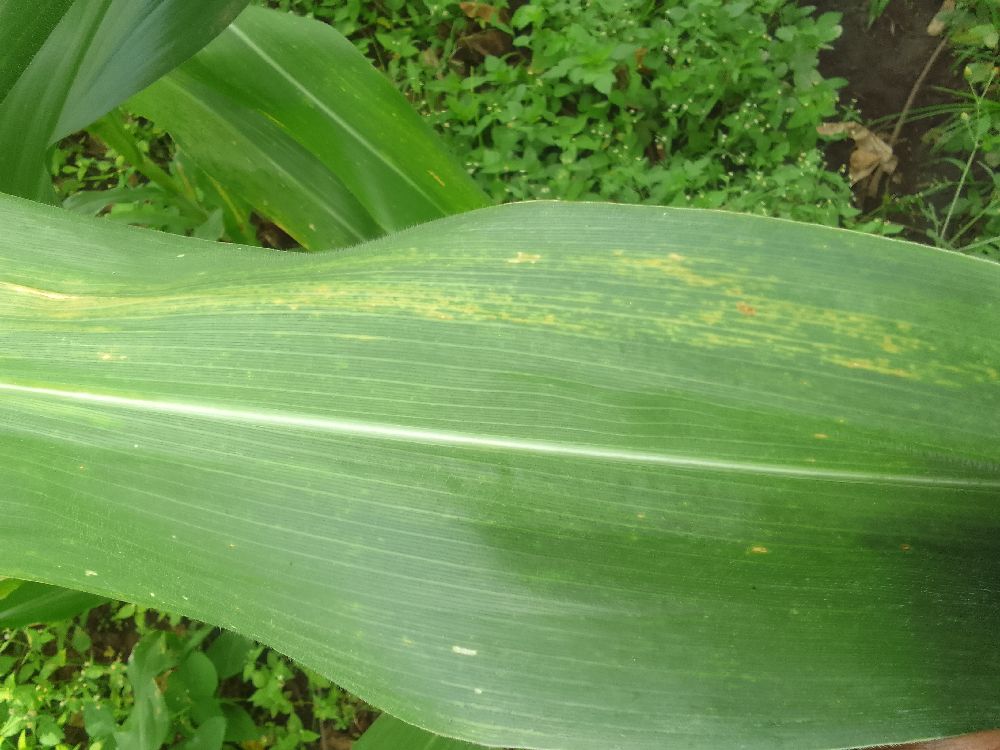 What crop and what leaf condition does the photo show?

maize, maize lethal necrosis
